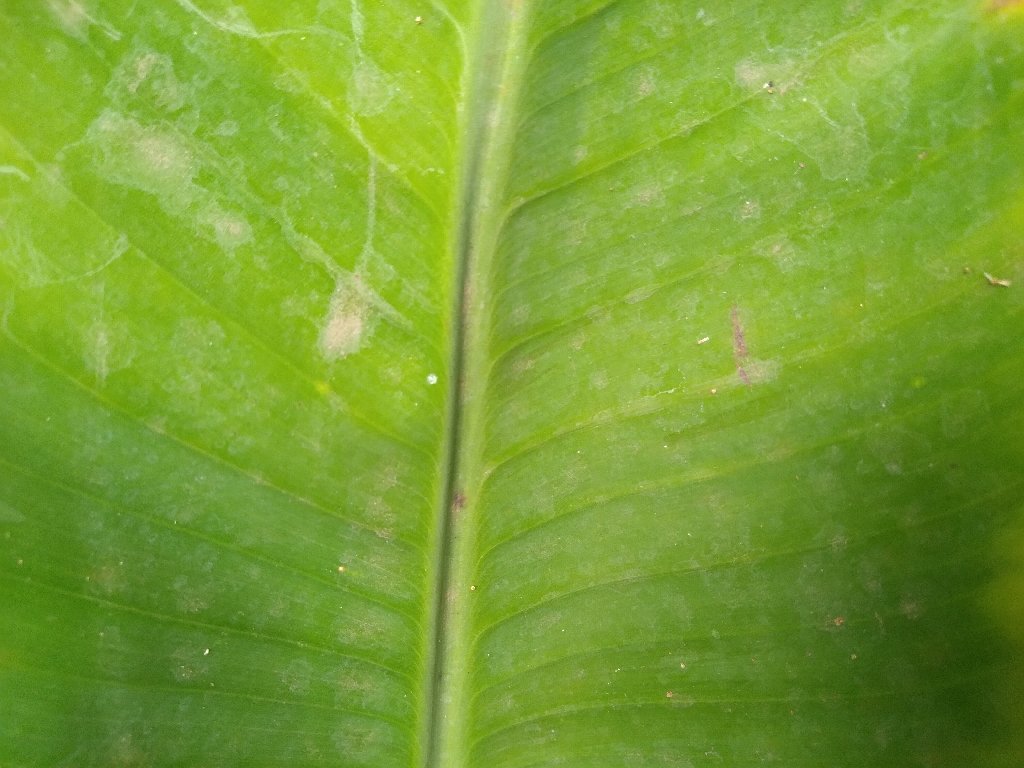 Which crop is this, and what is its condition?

banana, healthy
